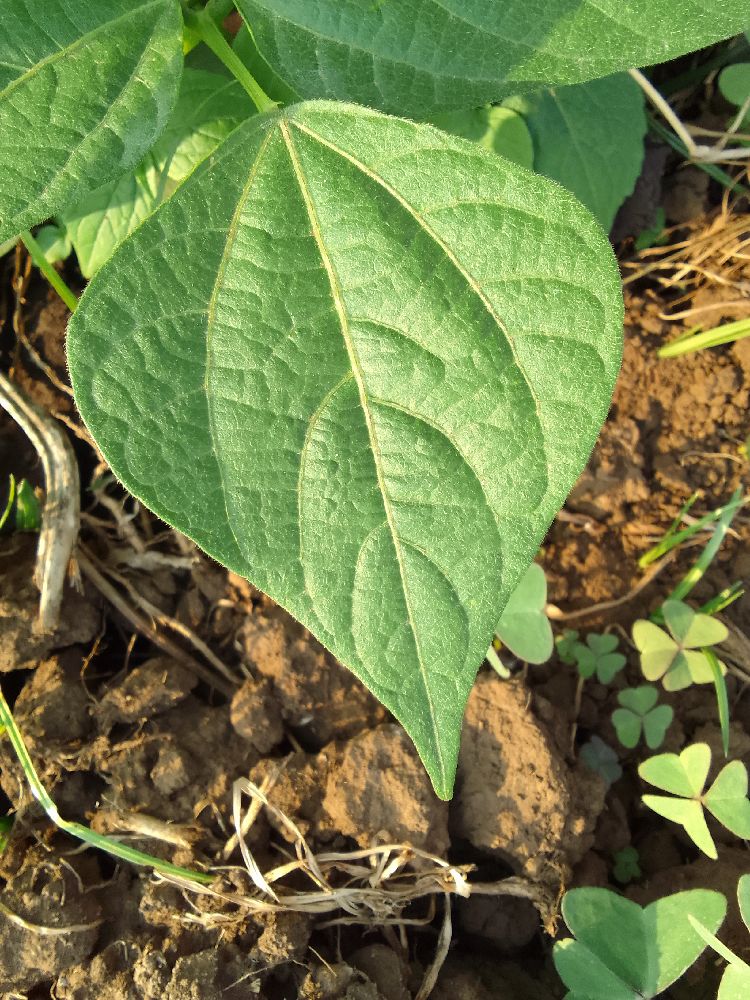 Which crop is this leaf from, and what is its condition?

common bean, healthy
